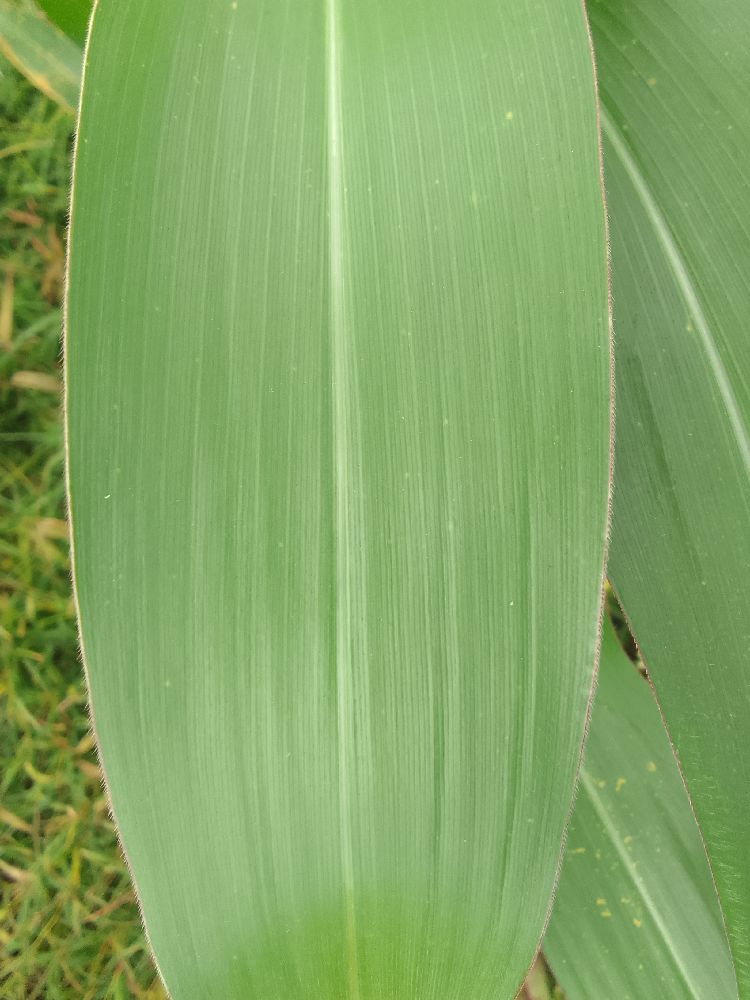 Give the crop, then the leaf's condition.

maize, healthy
